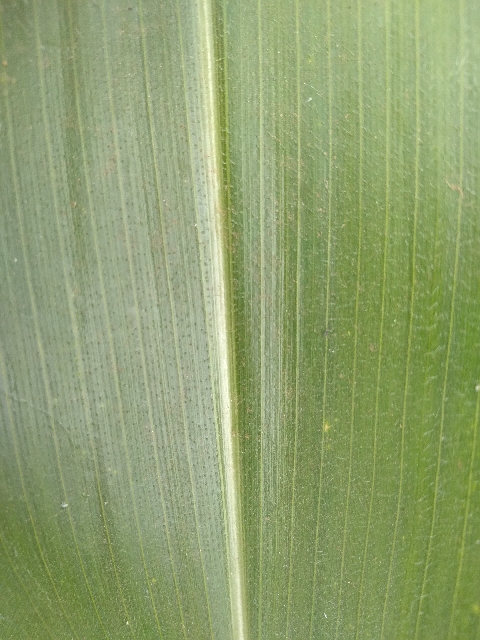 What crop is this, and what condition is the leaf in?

maize, healthy
